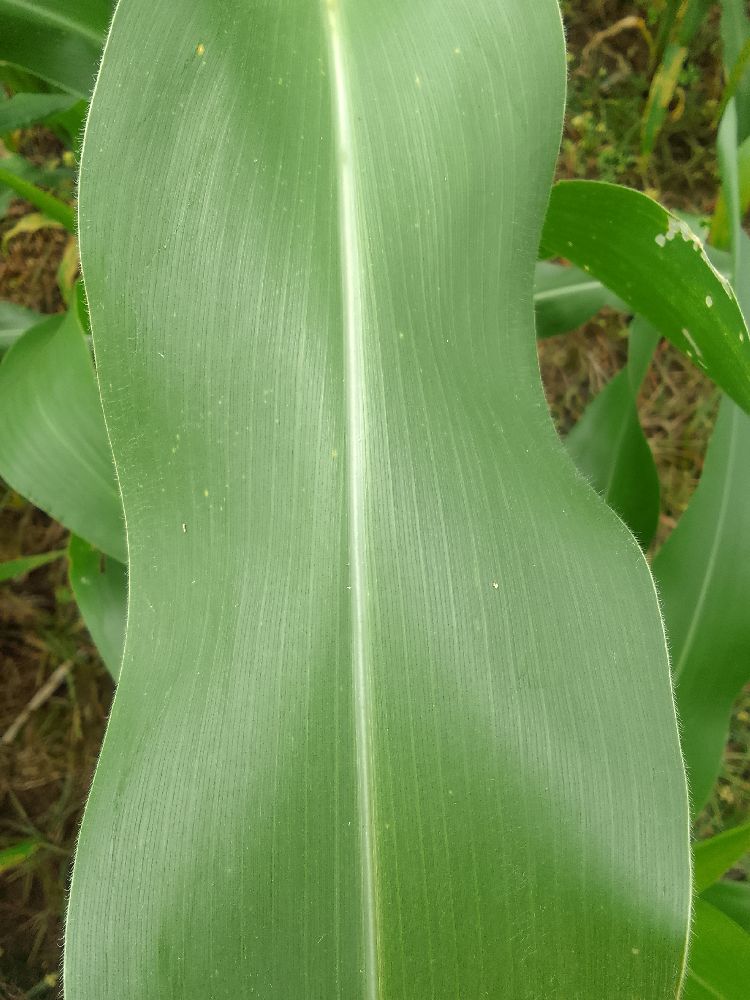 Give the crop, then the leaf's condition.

maize, healthy
